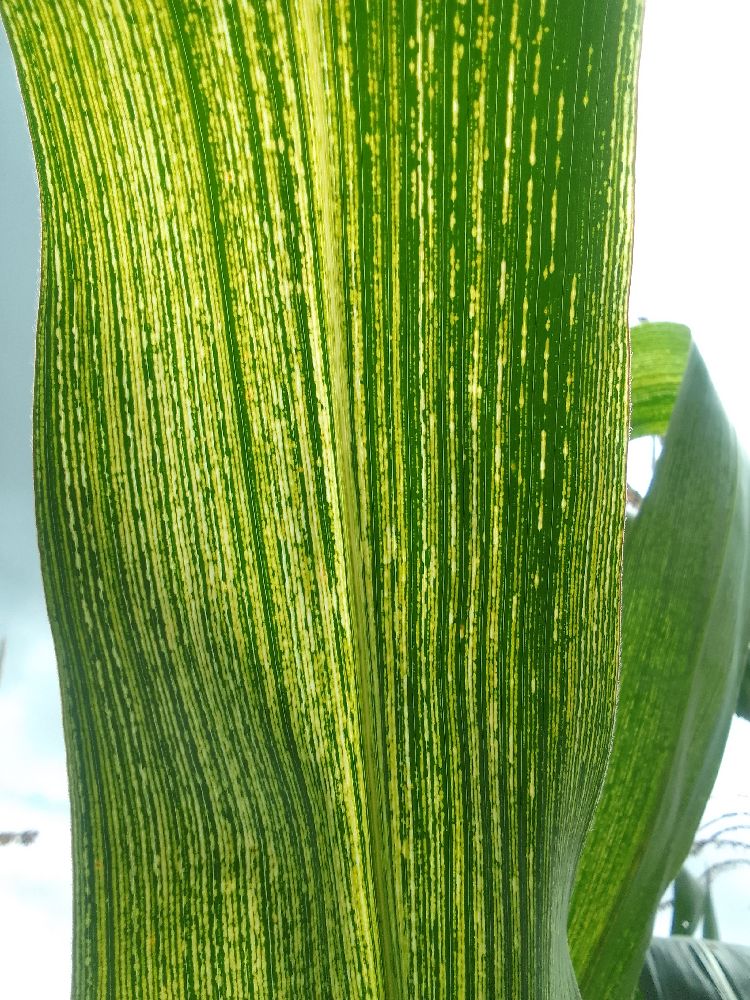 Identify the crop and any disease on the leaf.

maize, maize streak virus
